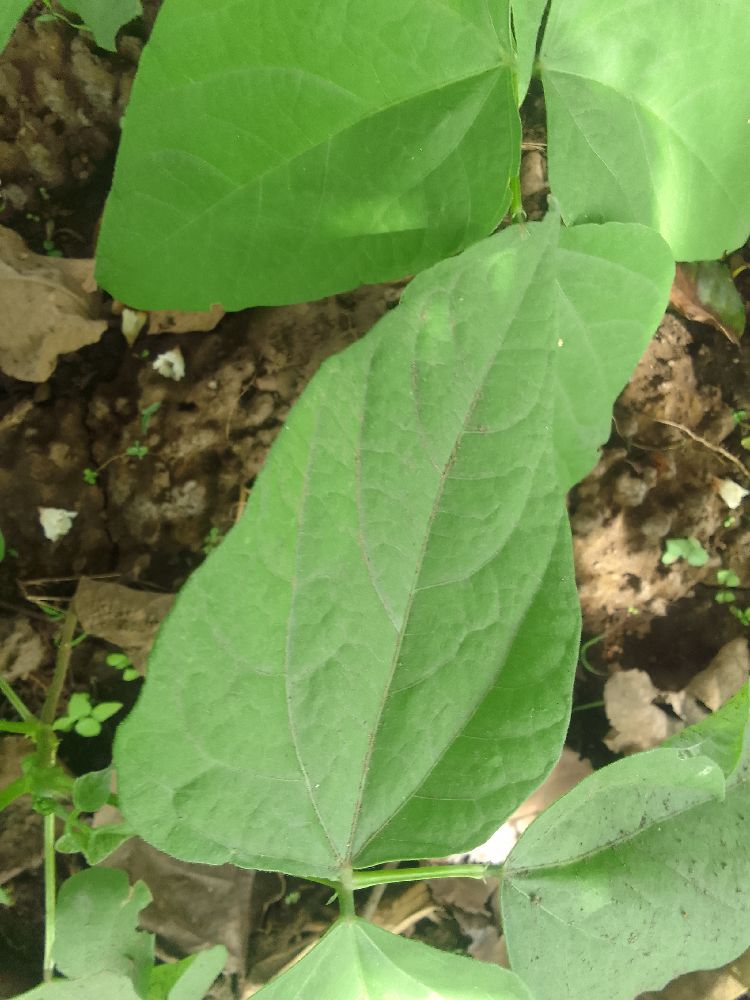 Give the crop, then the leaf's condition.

common bean, healthy
